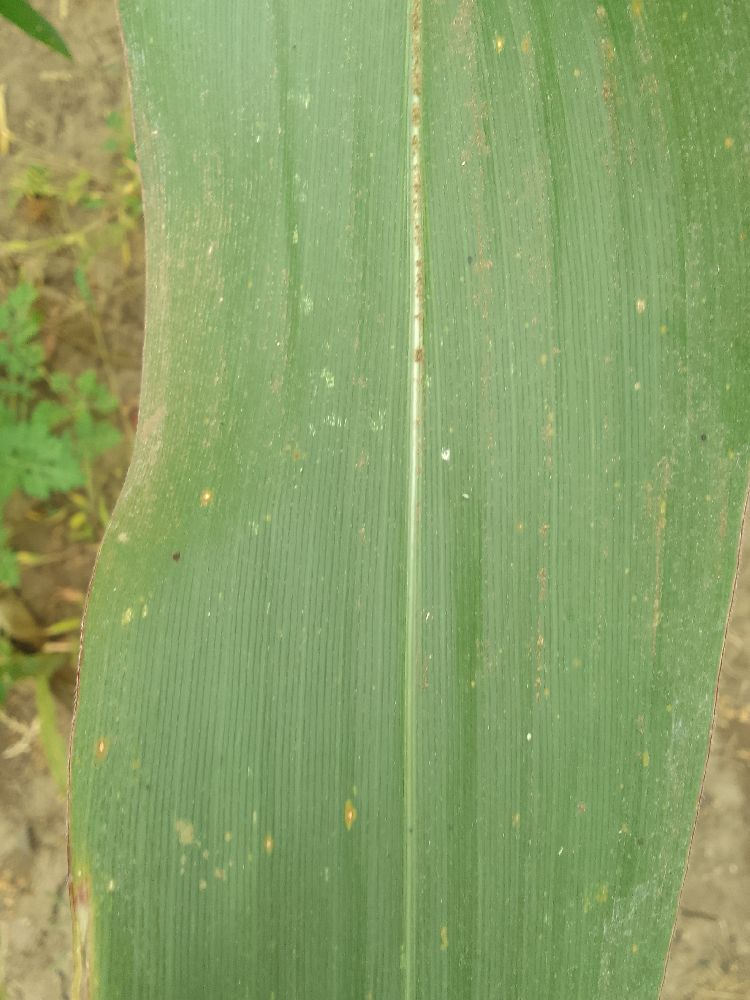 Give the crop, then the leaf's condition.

maize, healthy
